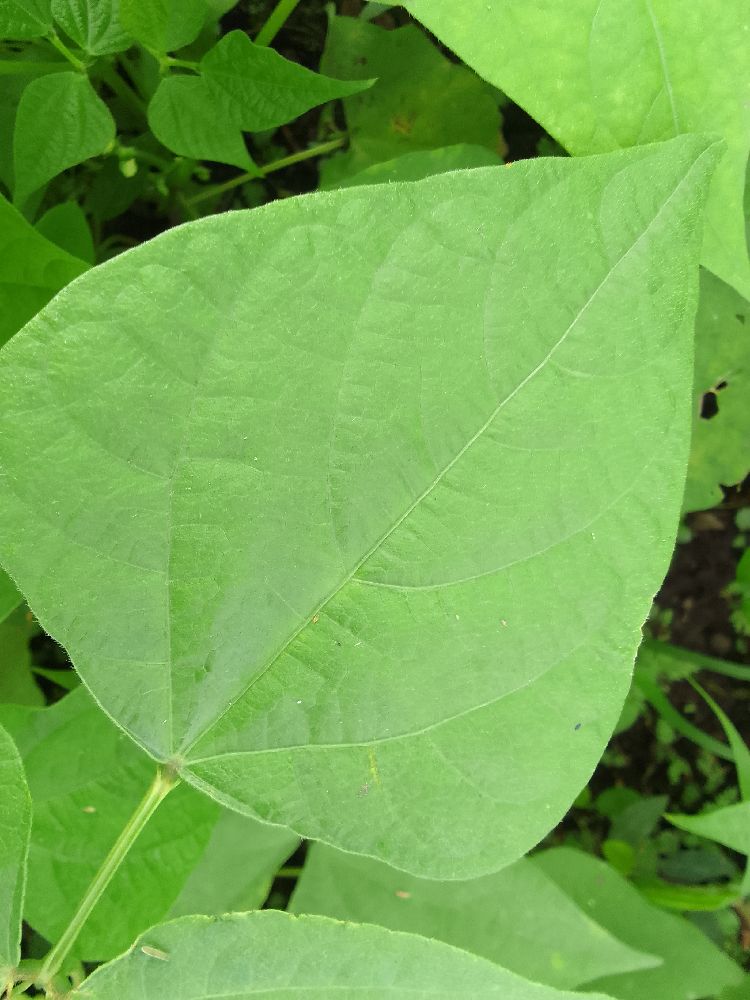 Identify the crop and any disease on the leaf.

common bean, healthy
